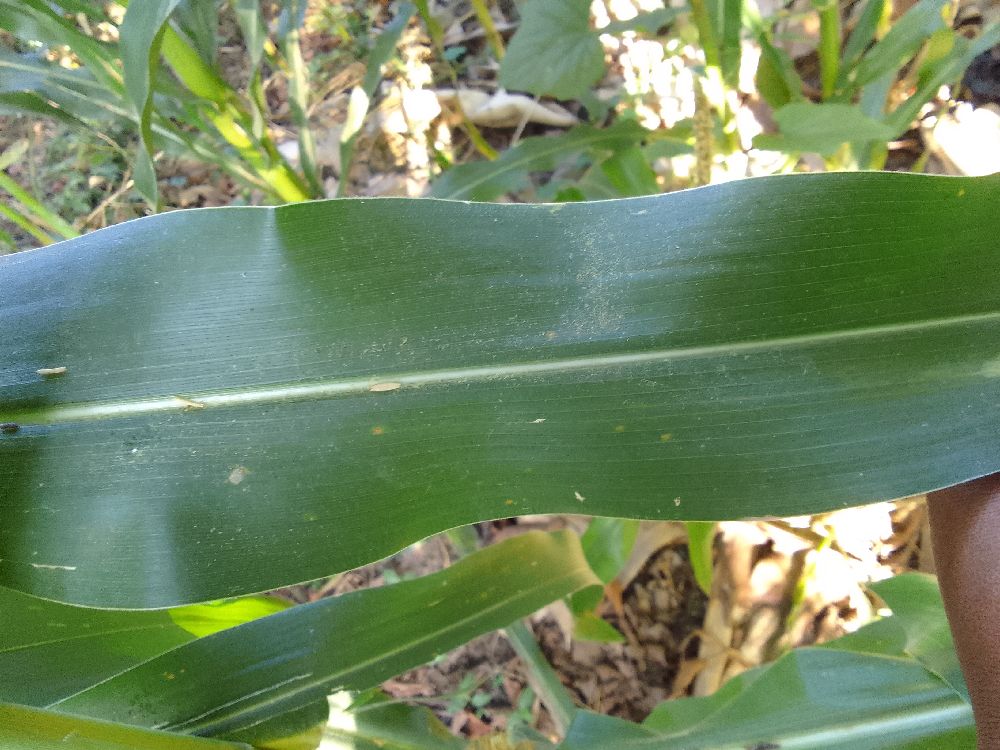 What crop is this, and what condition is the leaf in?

maize, healthy
